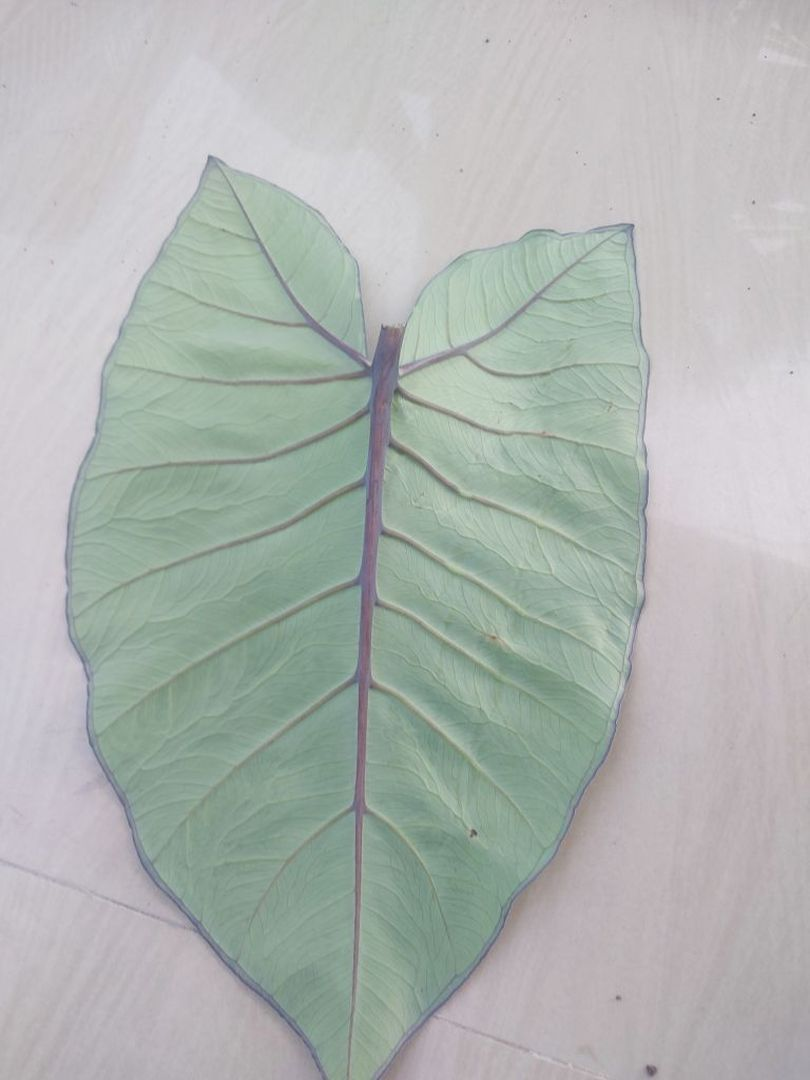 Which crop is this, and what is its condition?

taro, healthy
